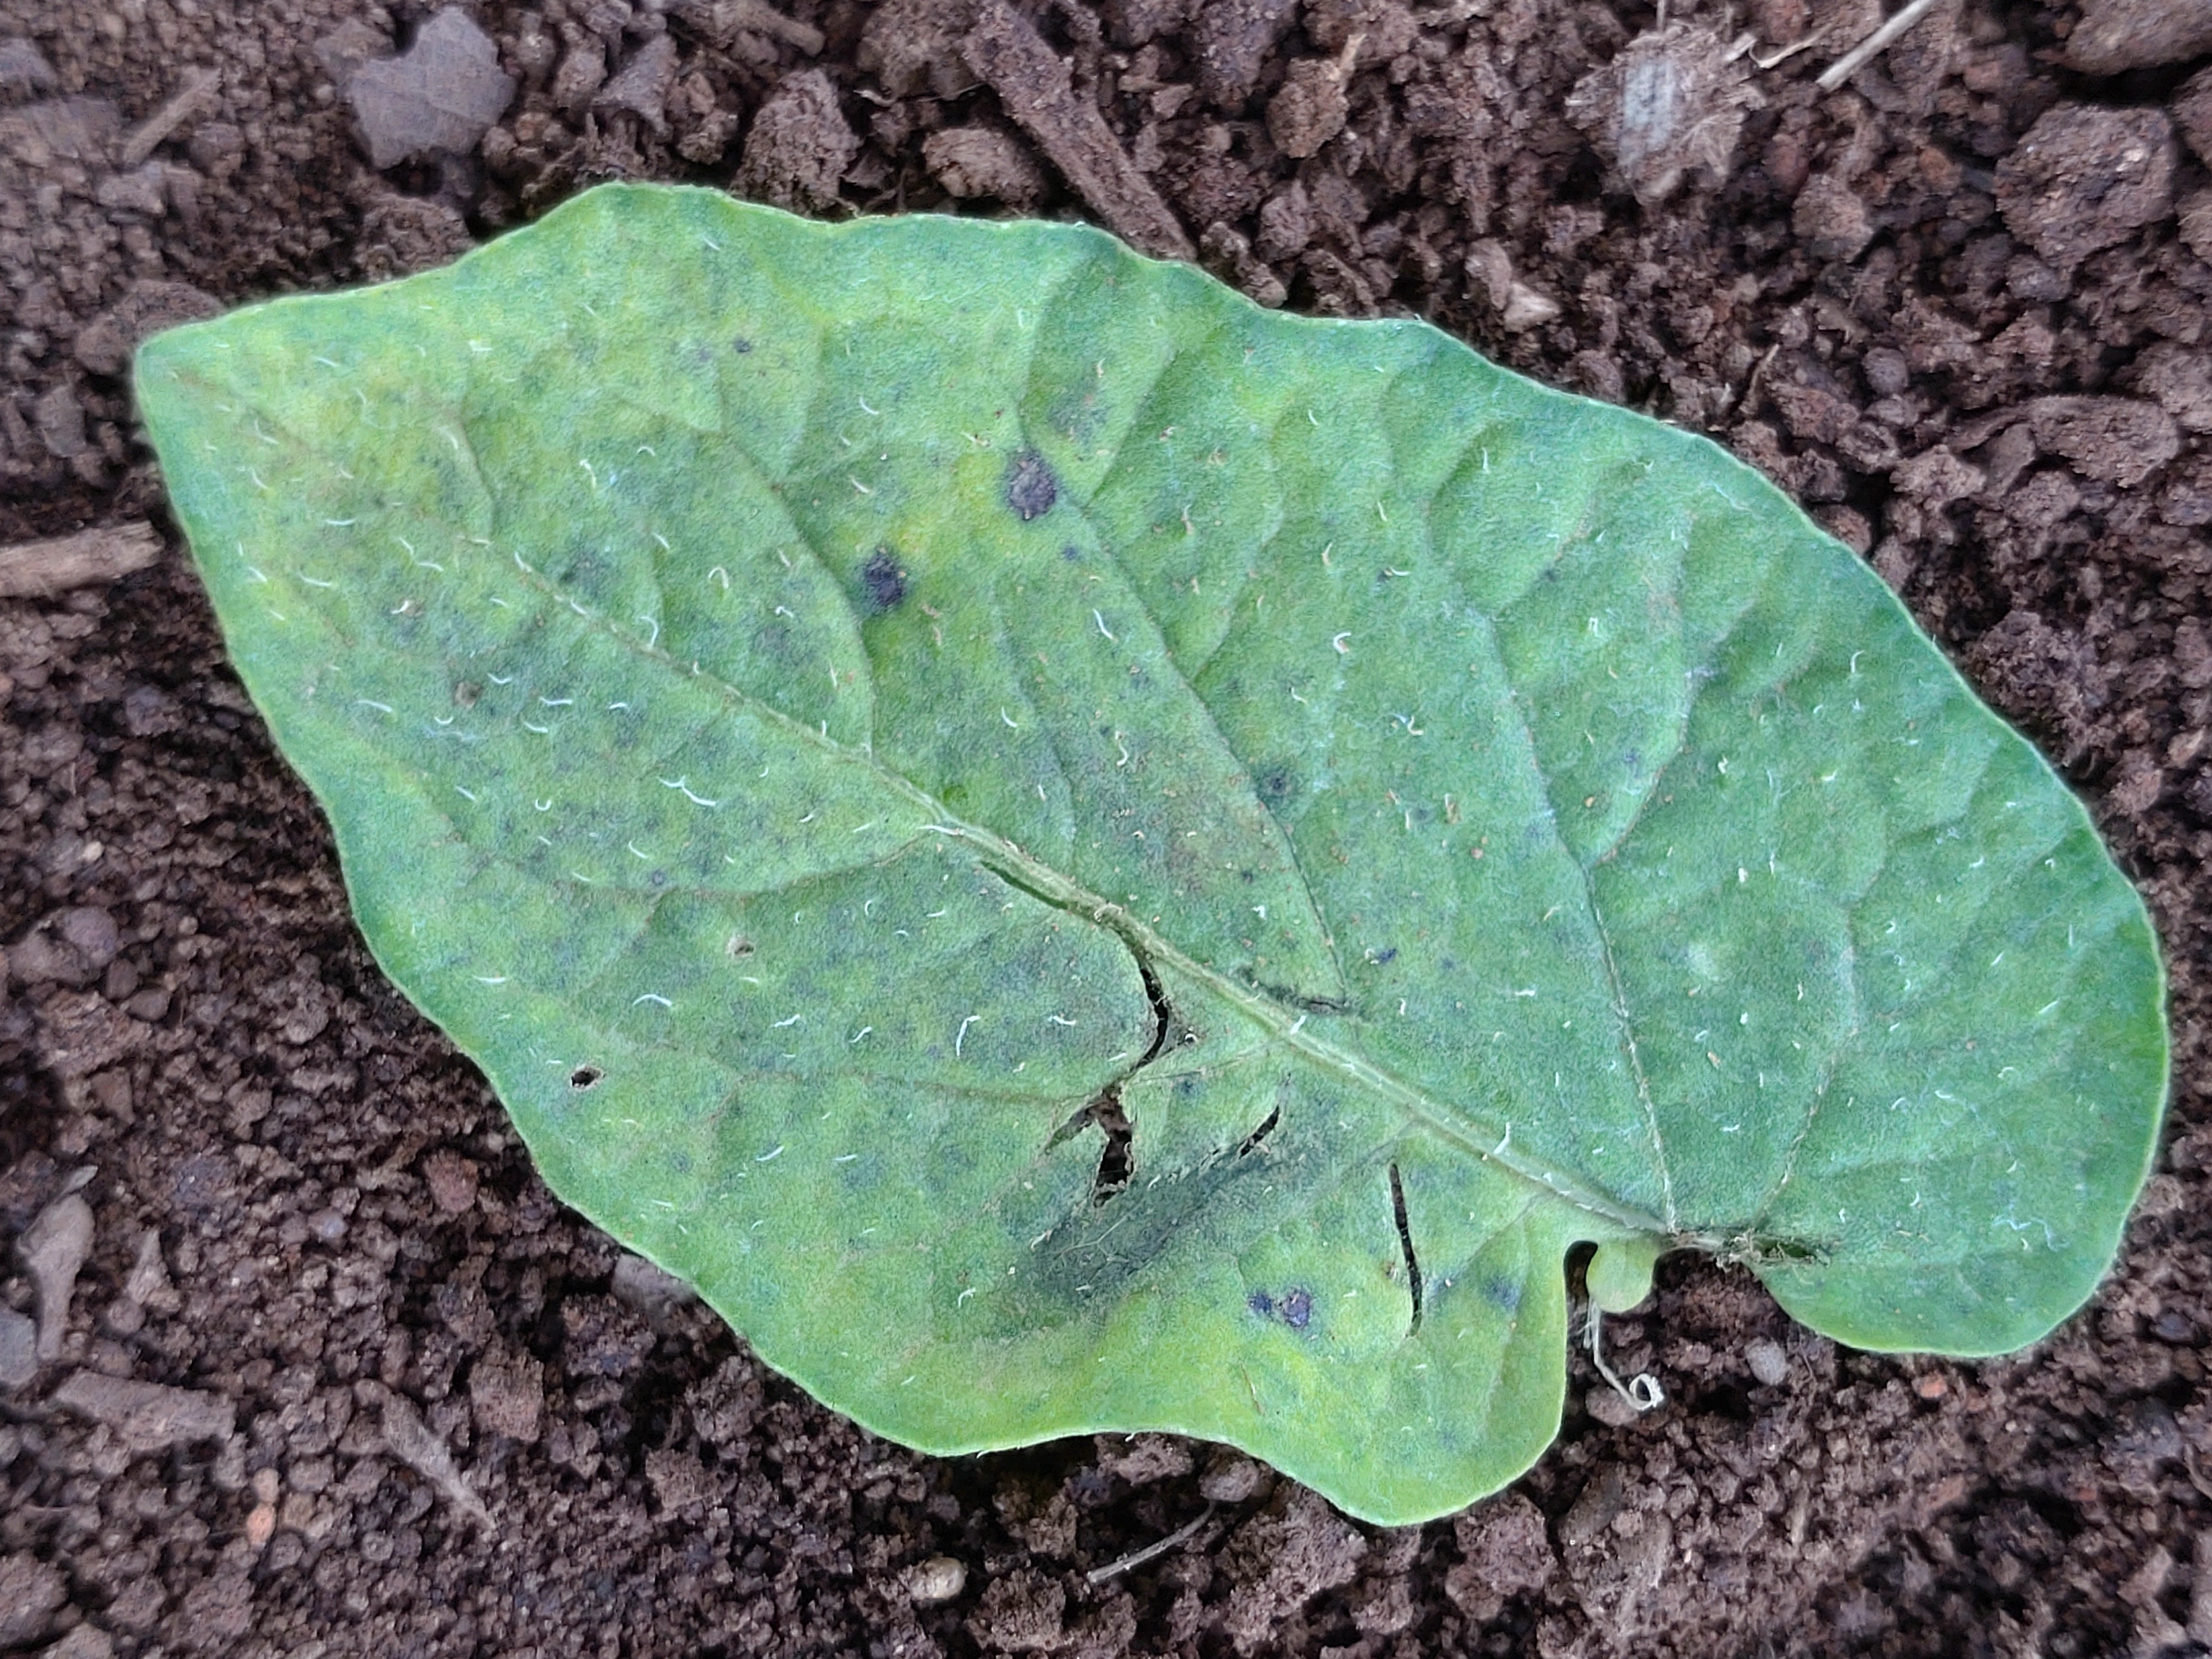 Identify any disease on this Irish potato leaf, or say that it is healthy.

late blight
